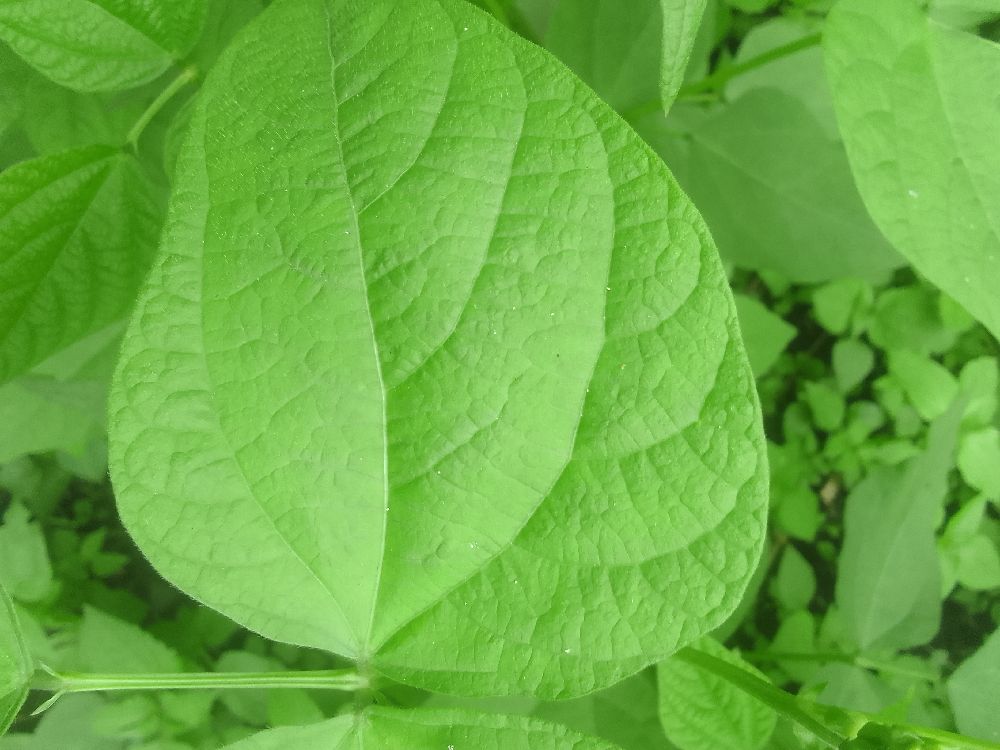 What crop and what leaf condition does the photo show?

common bean, healthy
